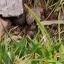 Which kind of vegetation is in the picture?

grass
